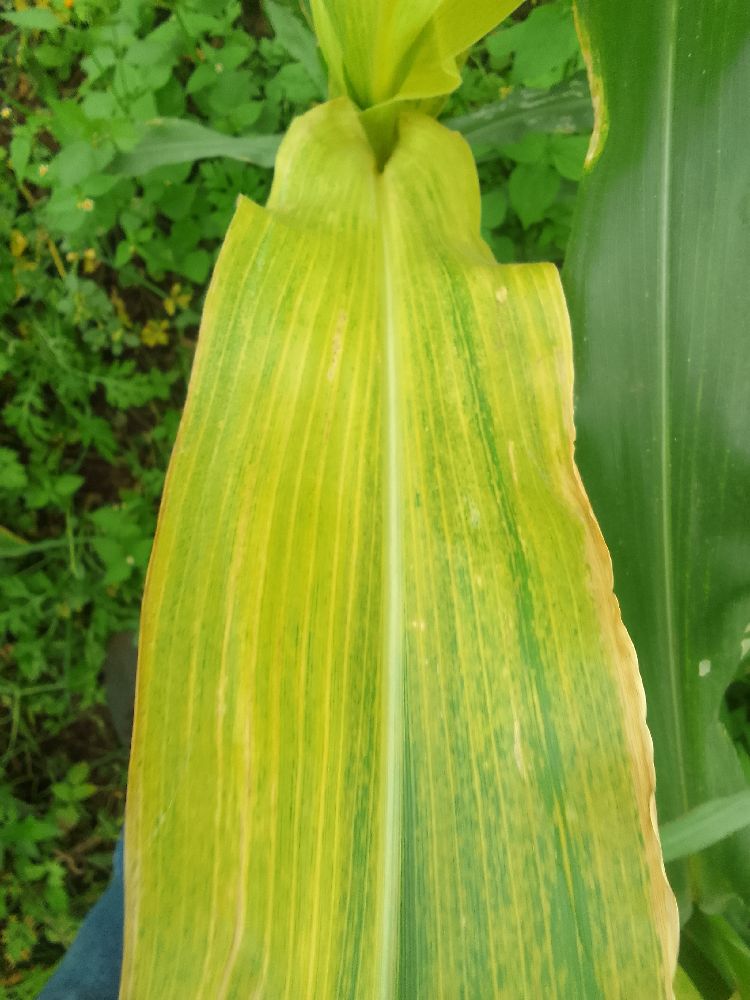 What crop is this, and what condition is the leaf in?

maize, maize lethal necrosis
